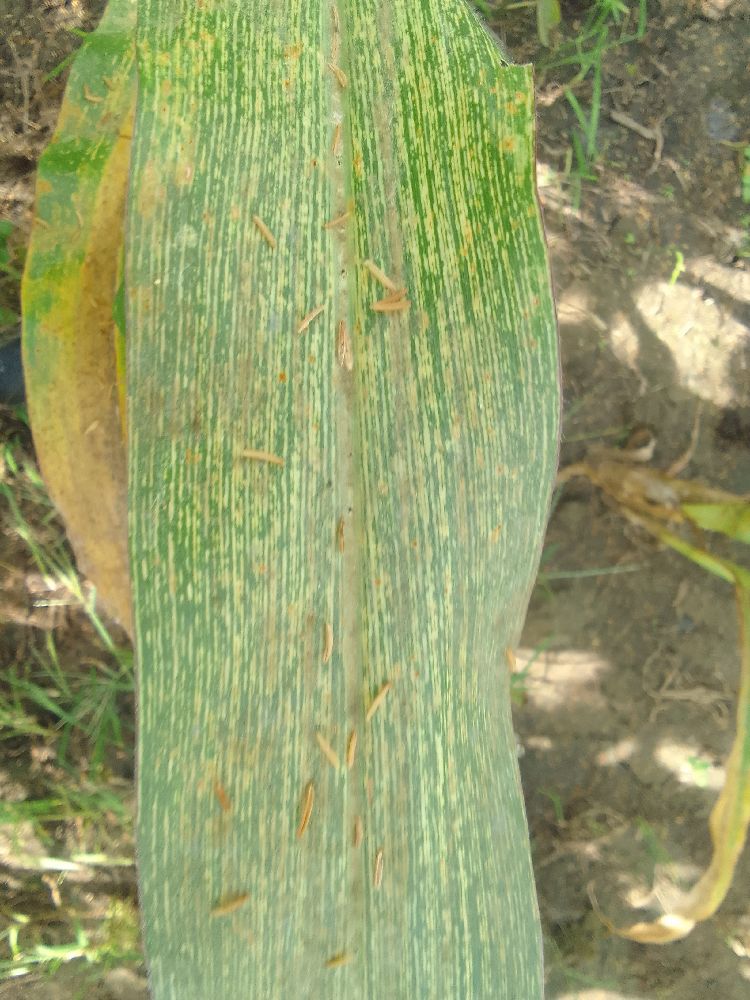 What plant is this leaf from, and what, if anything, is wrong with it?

maize, maize streak virus
